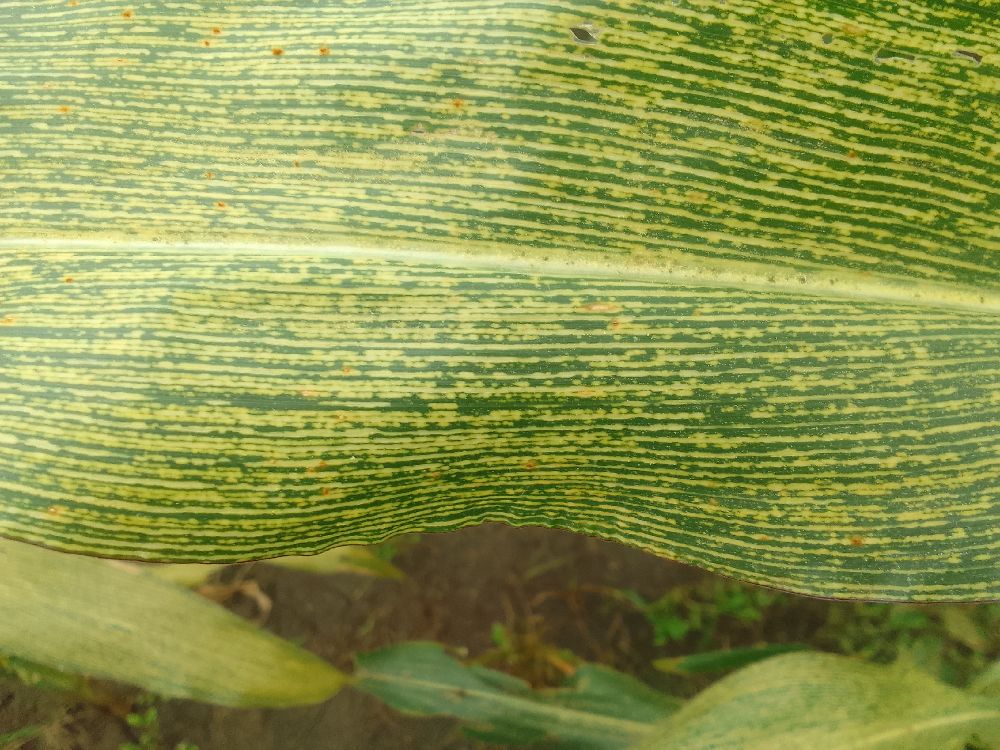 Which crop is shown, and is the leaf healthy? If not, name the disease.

maize, maize streak virus
